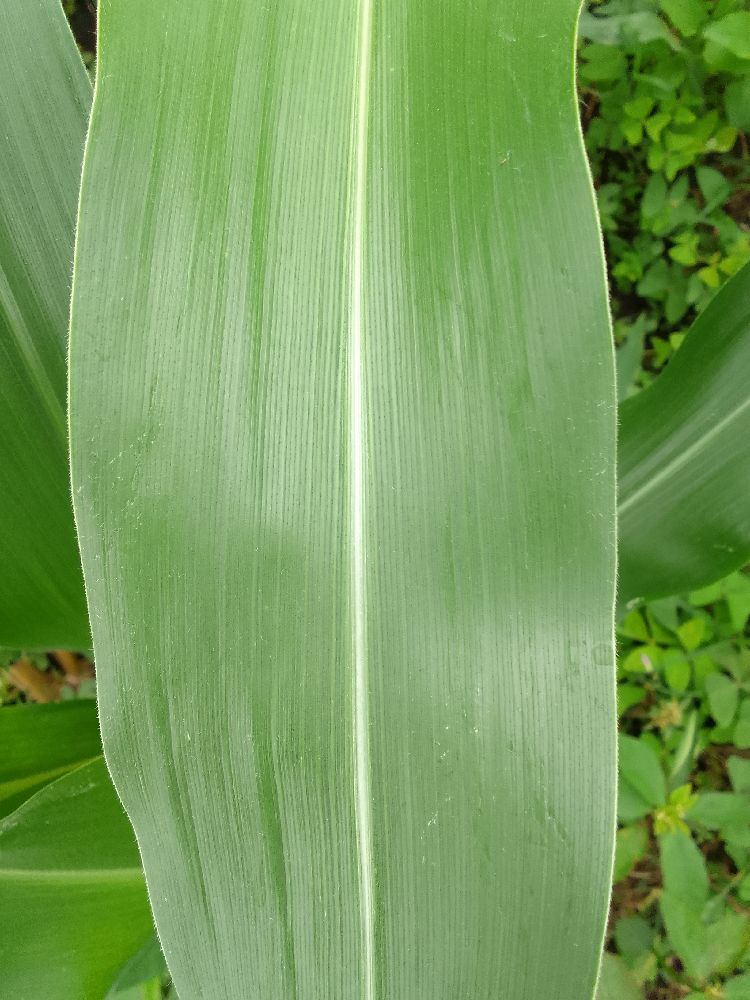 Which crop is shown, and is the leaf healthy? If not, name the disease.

maize, healthy
